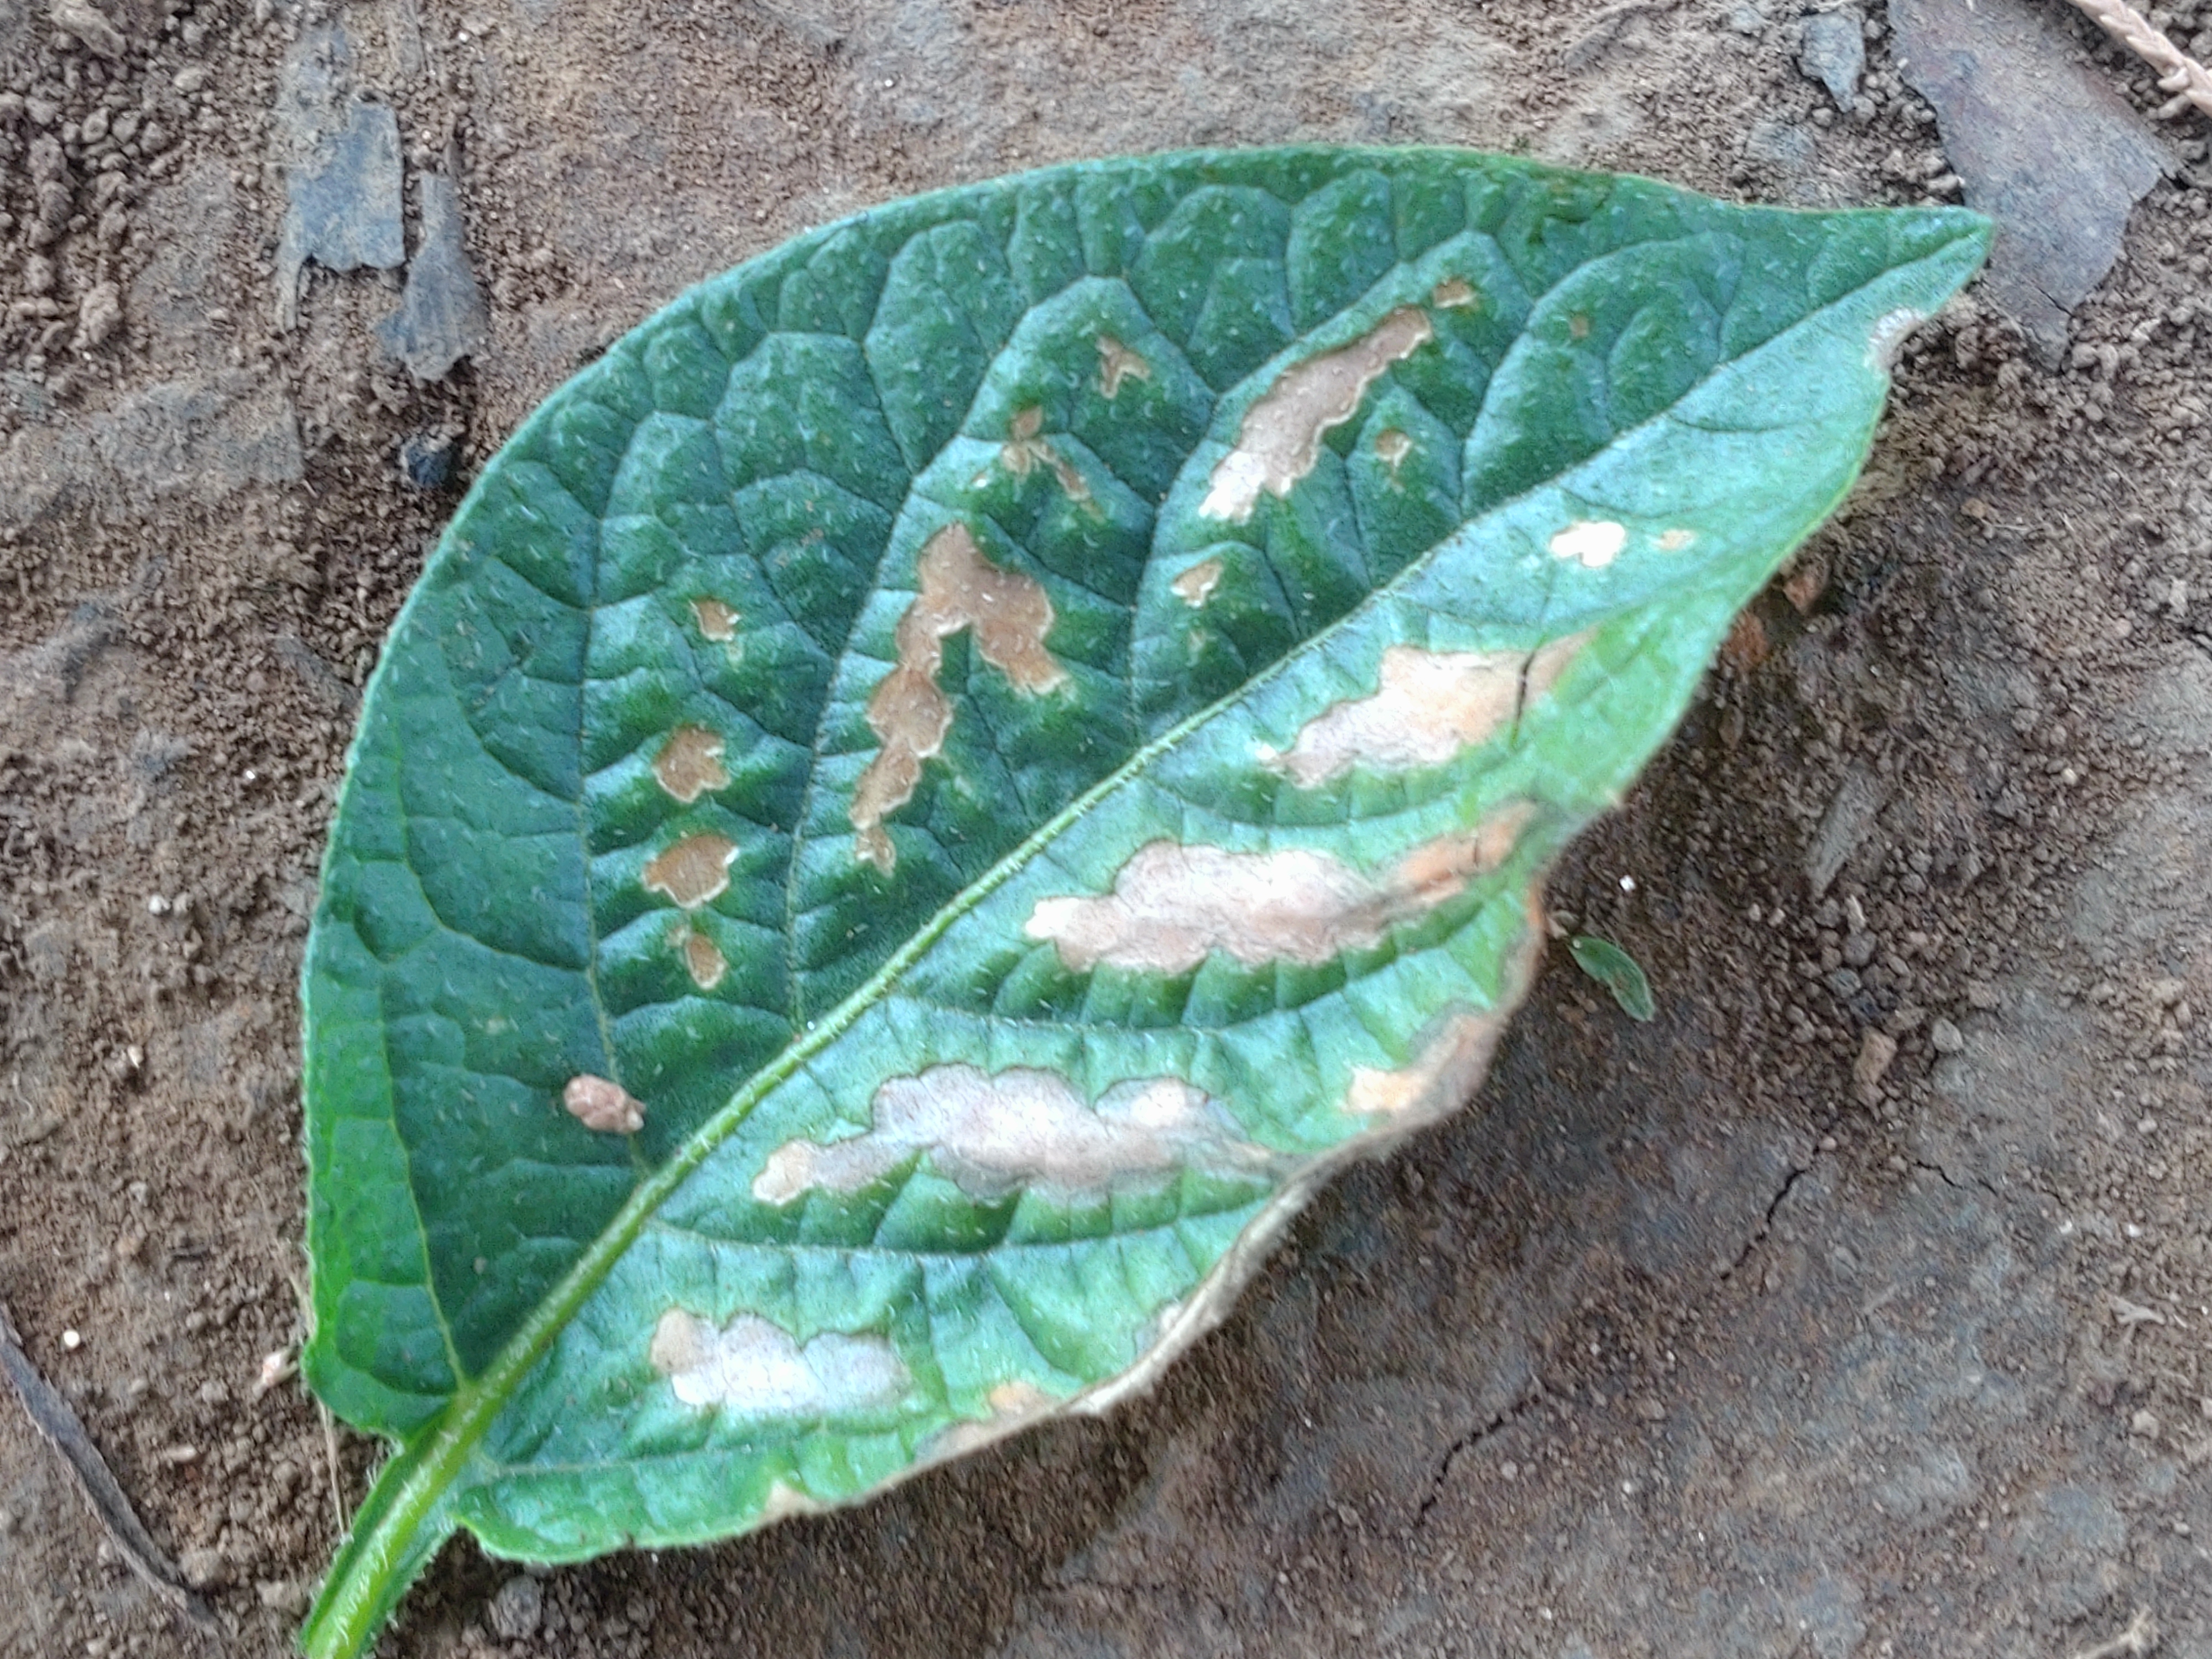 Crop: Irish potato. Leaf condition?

early blight
